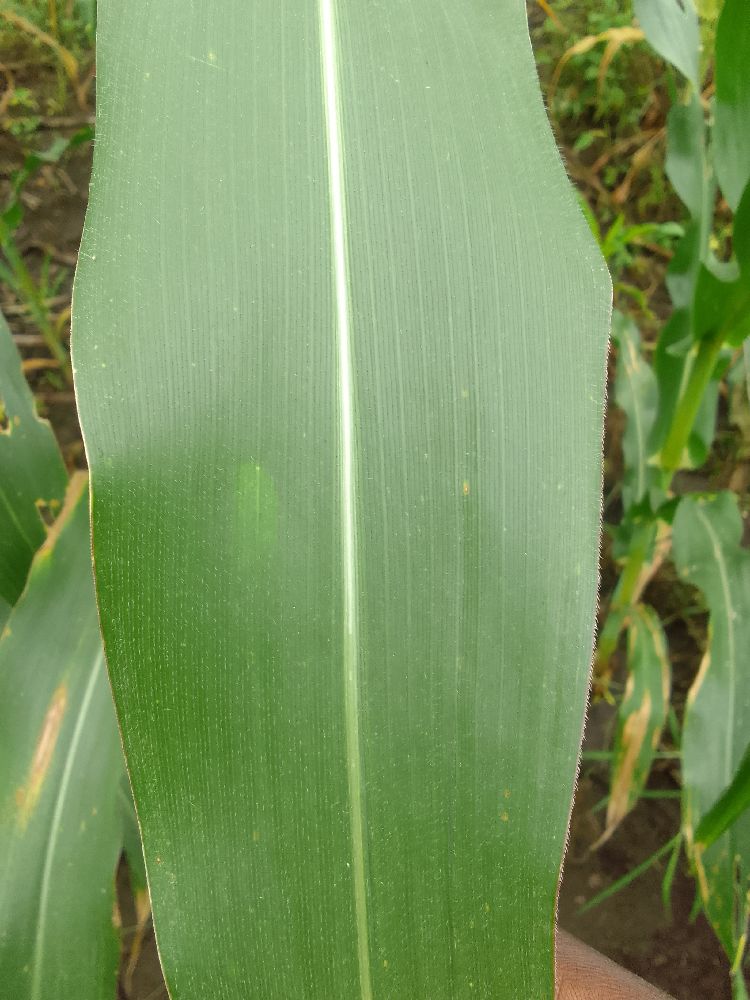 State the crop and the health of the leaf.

maize, healthy
